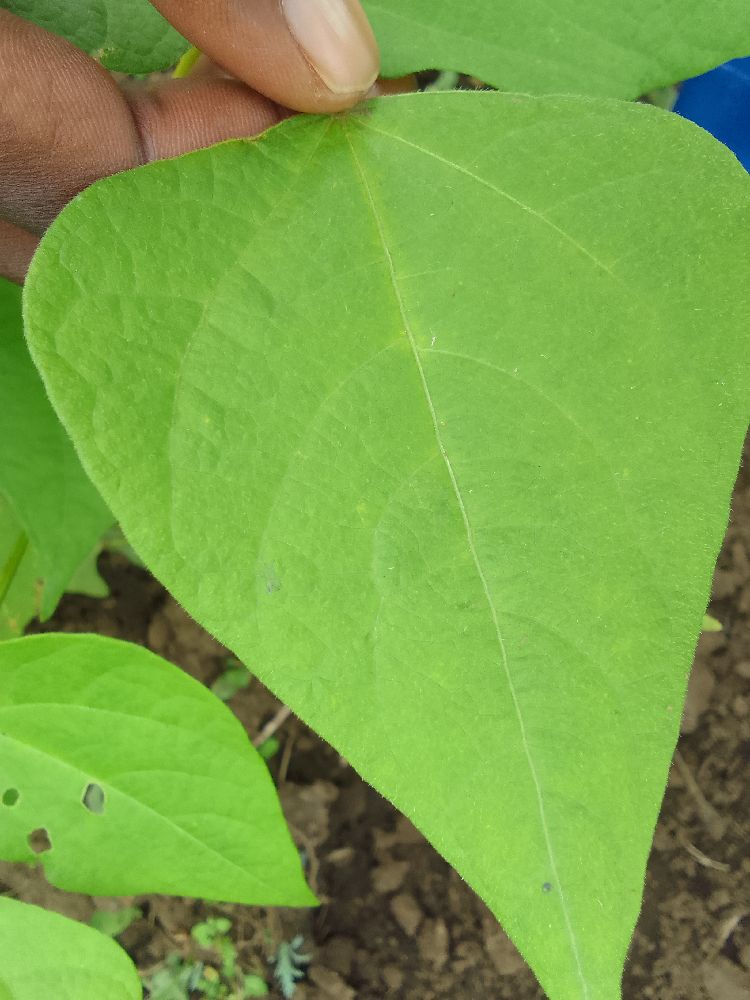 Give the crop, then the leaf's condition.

common bean, healthy
